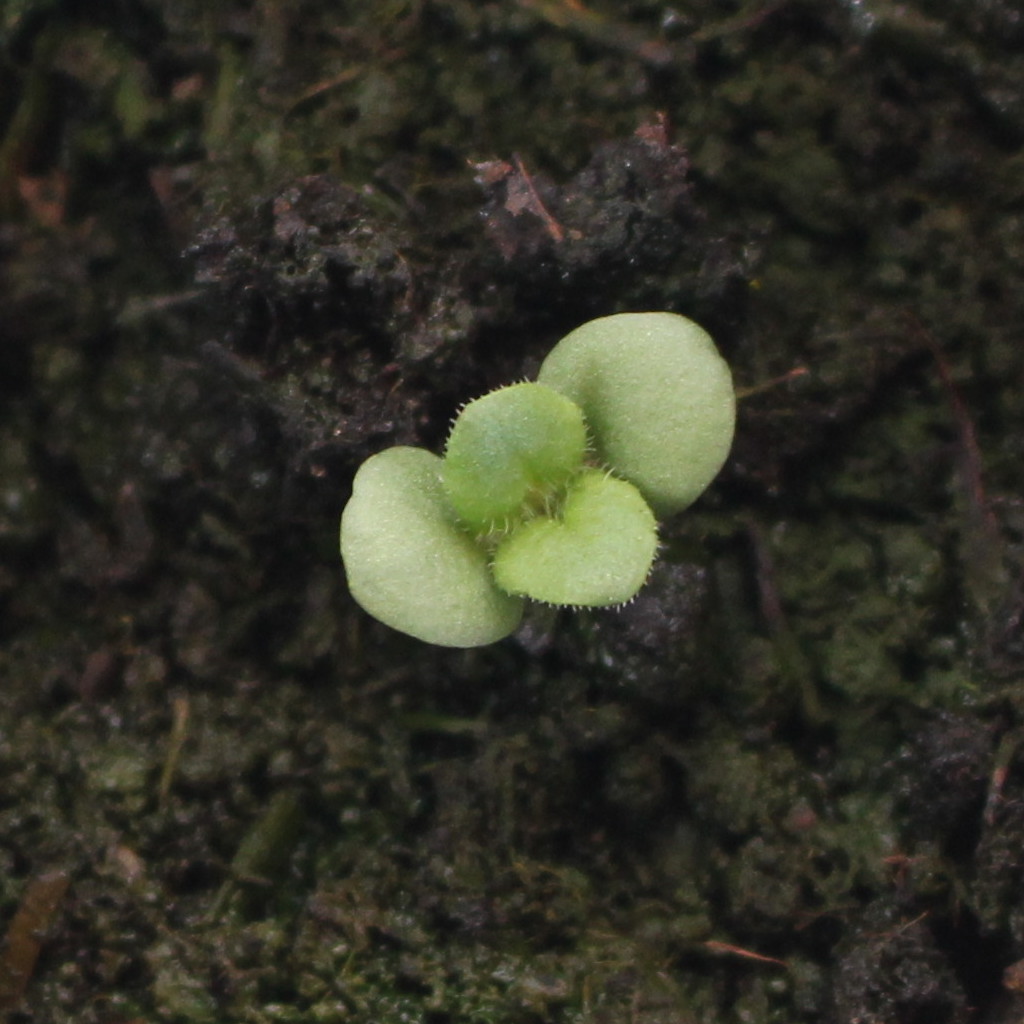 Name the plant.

Veronica persica
